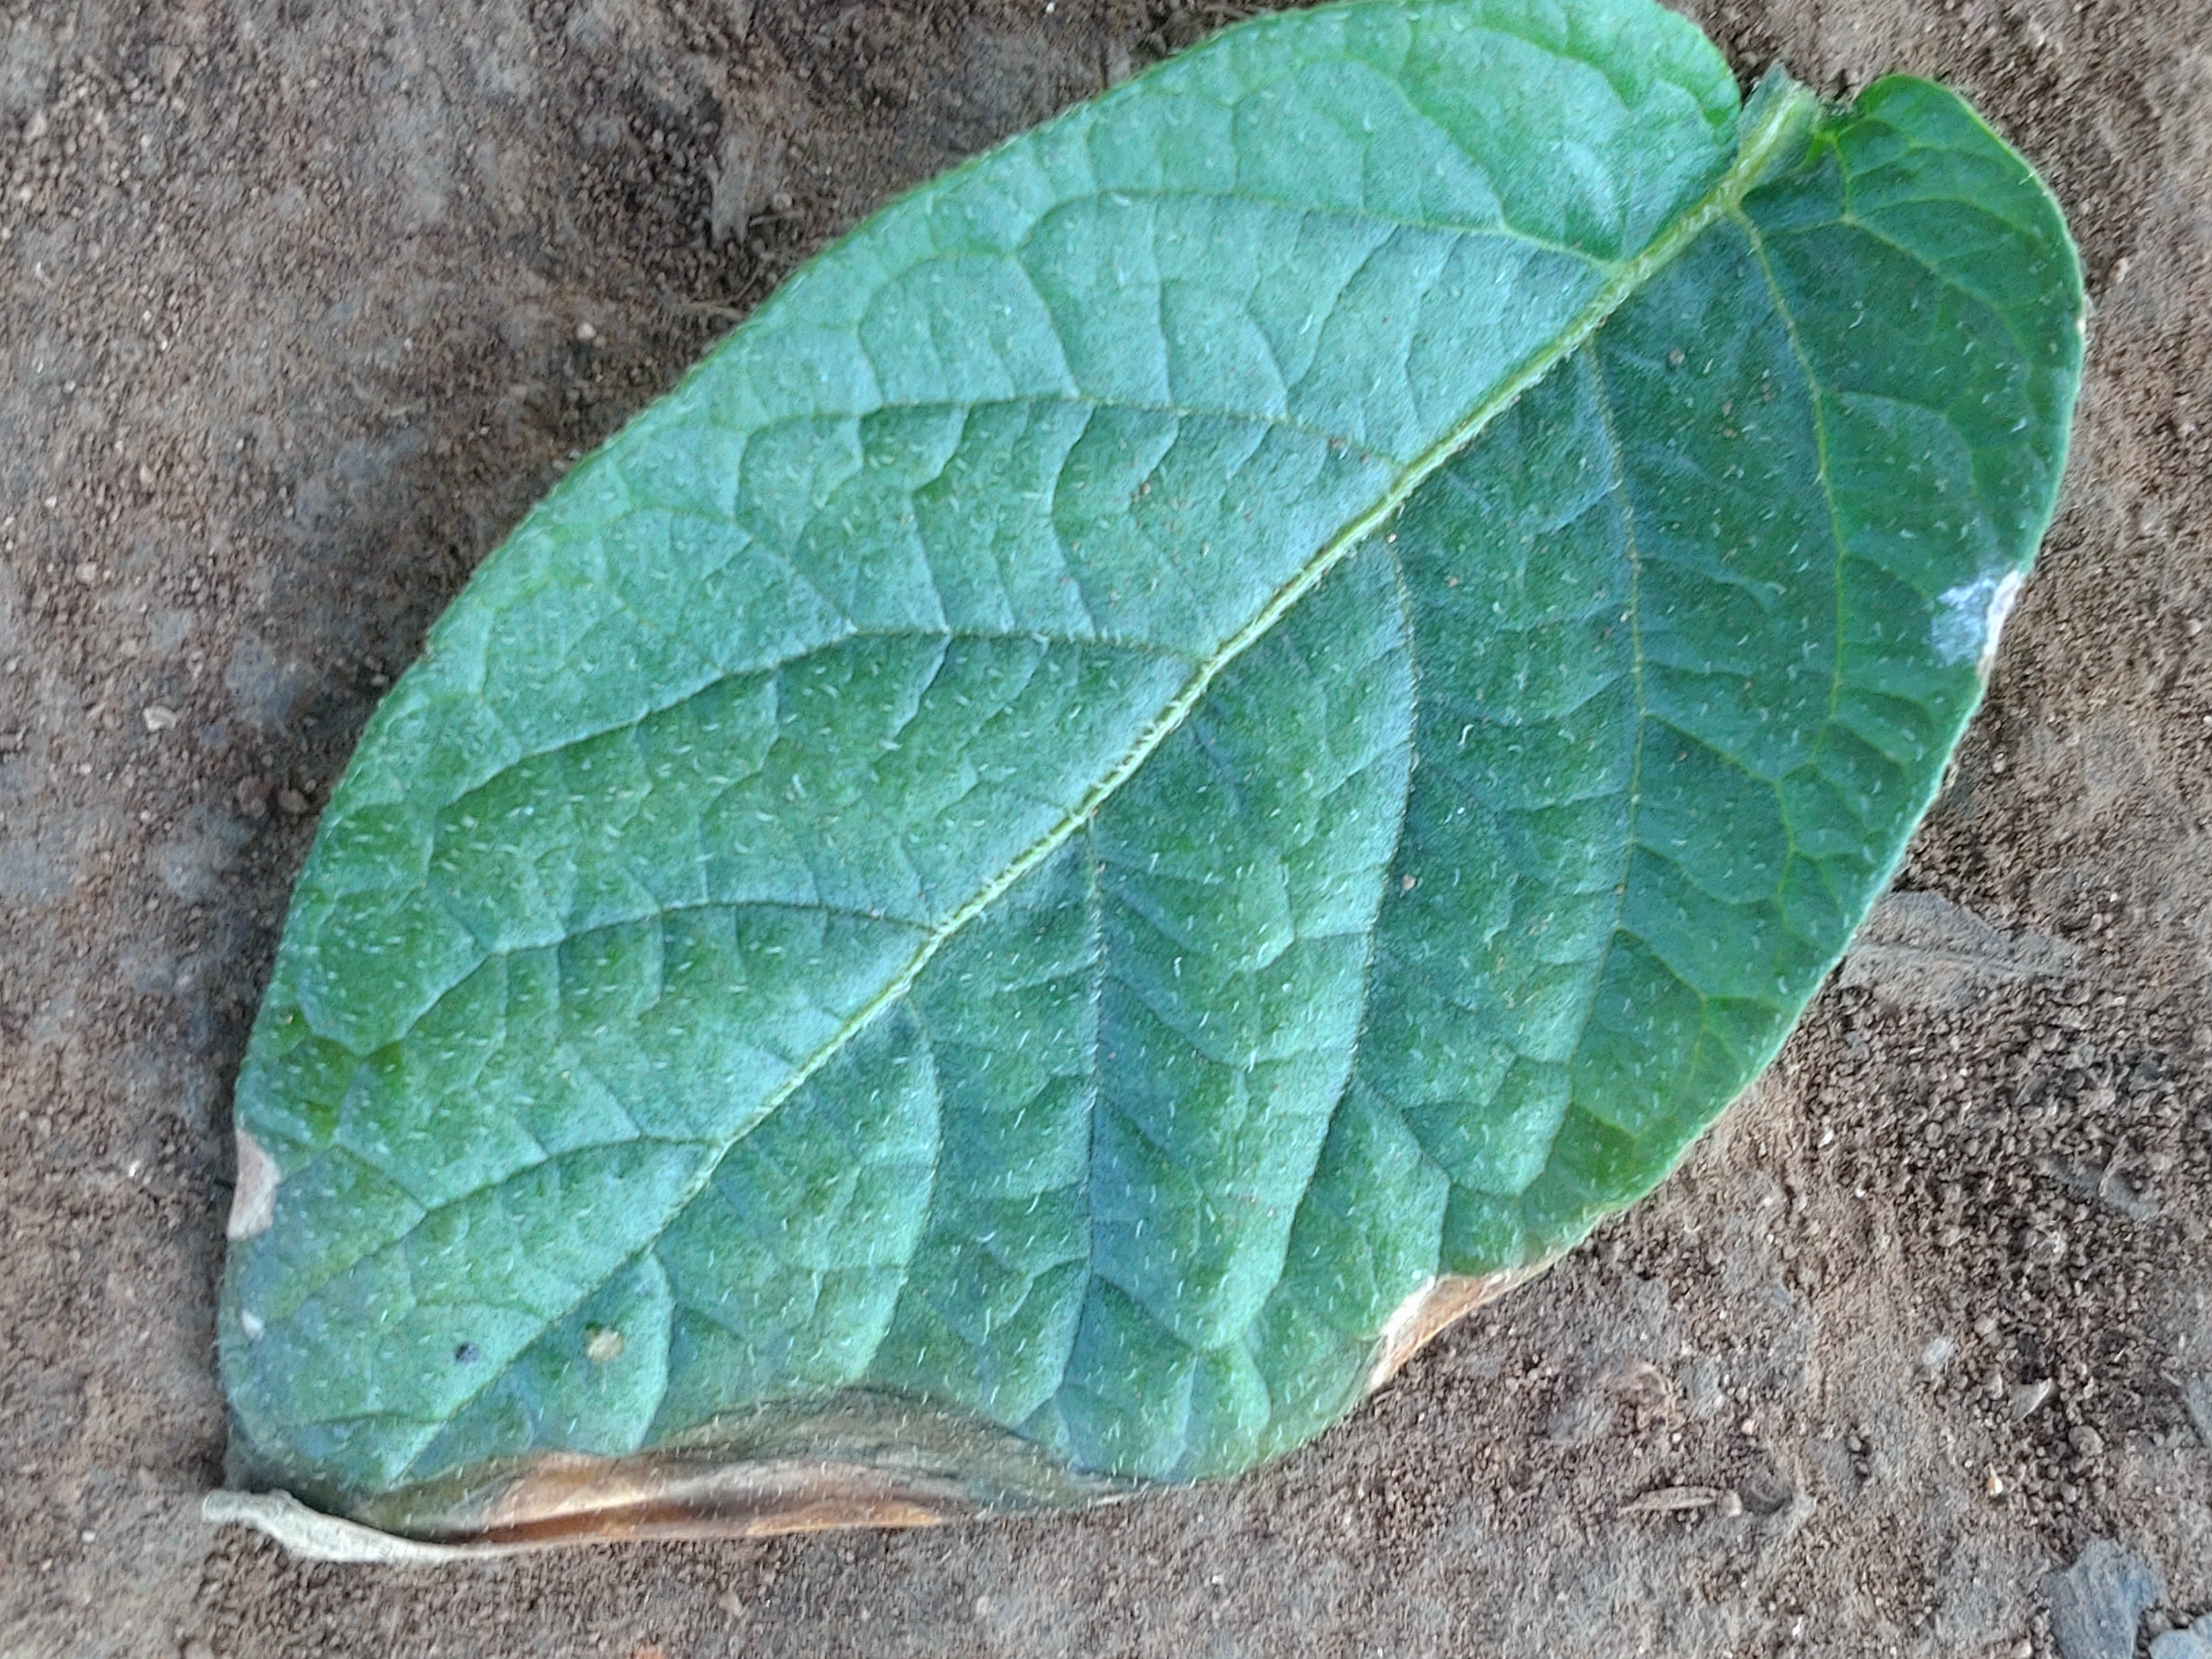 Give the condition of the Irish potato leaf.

early blight
